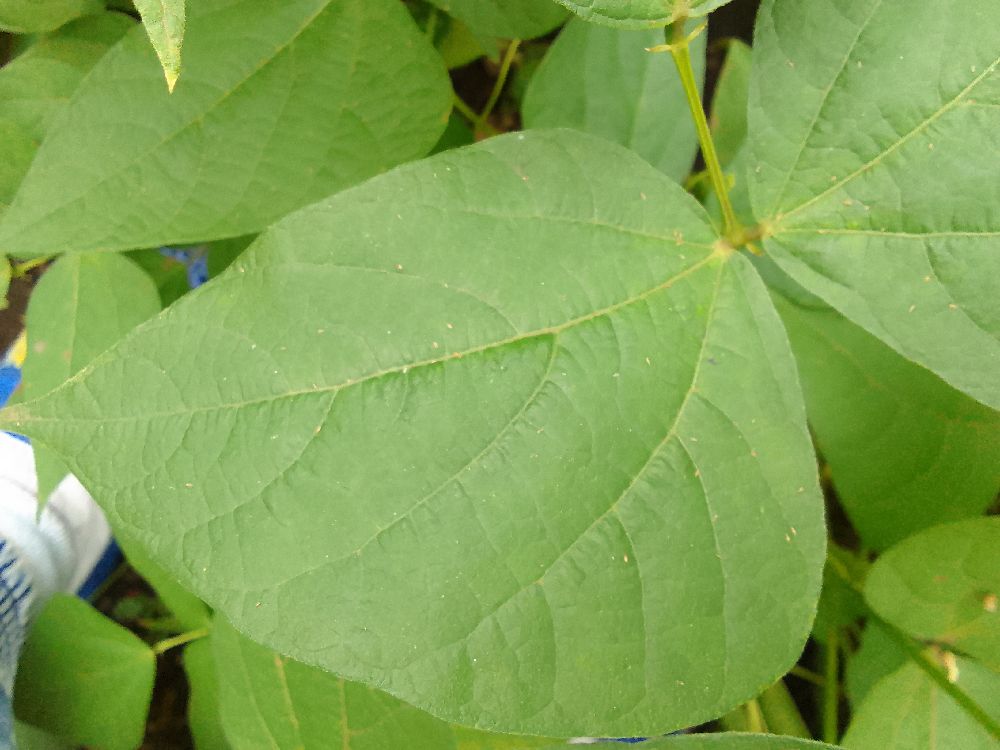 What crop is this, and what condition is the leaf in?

common bean, healthy
